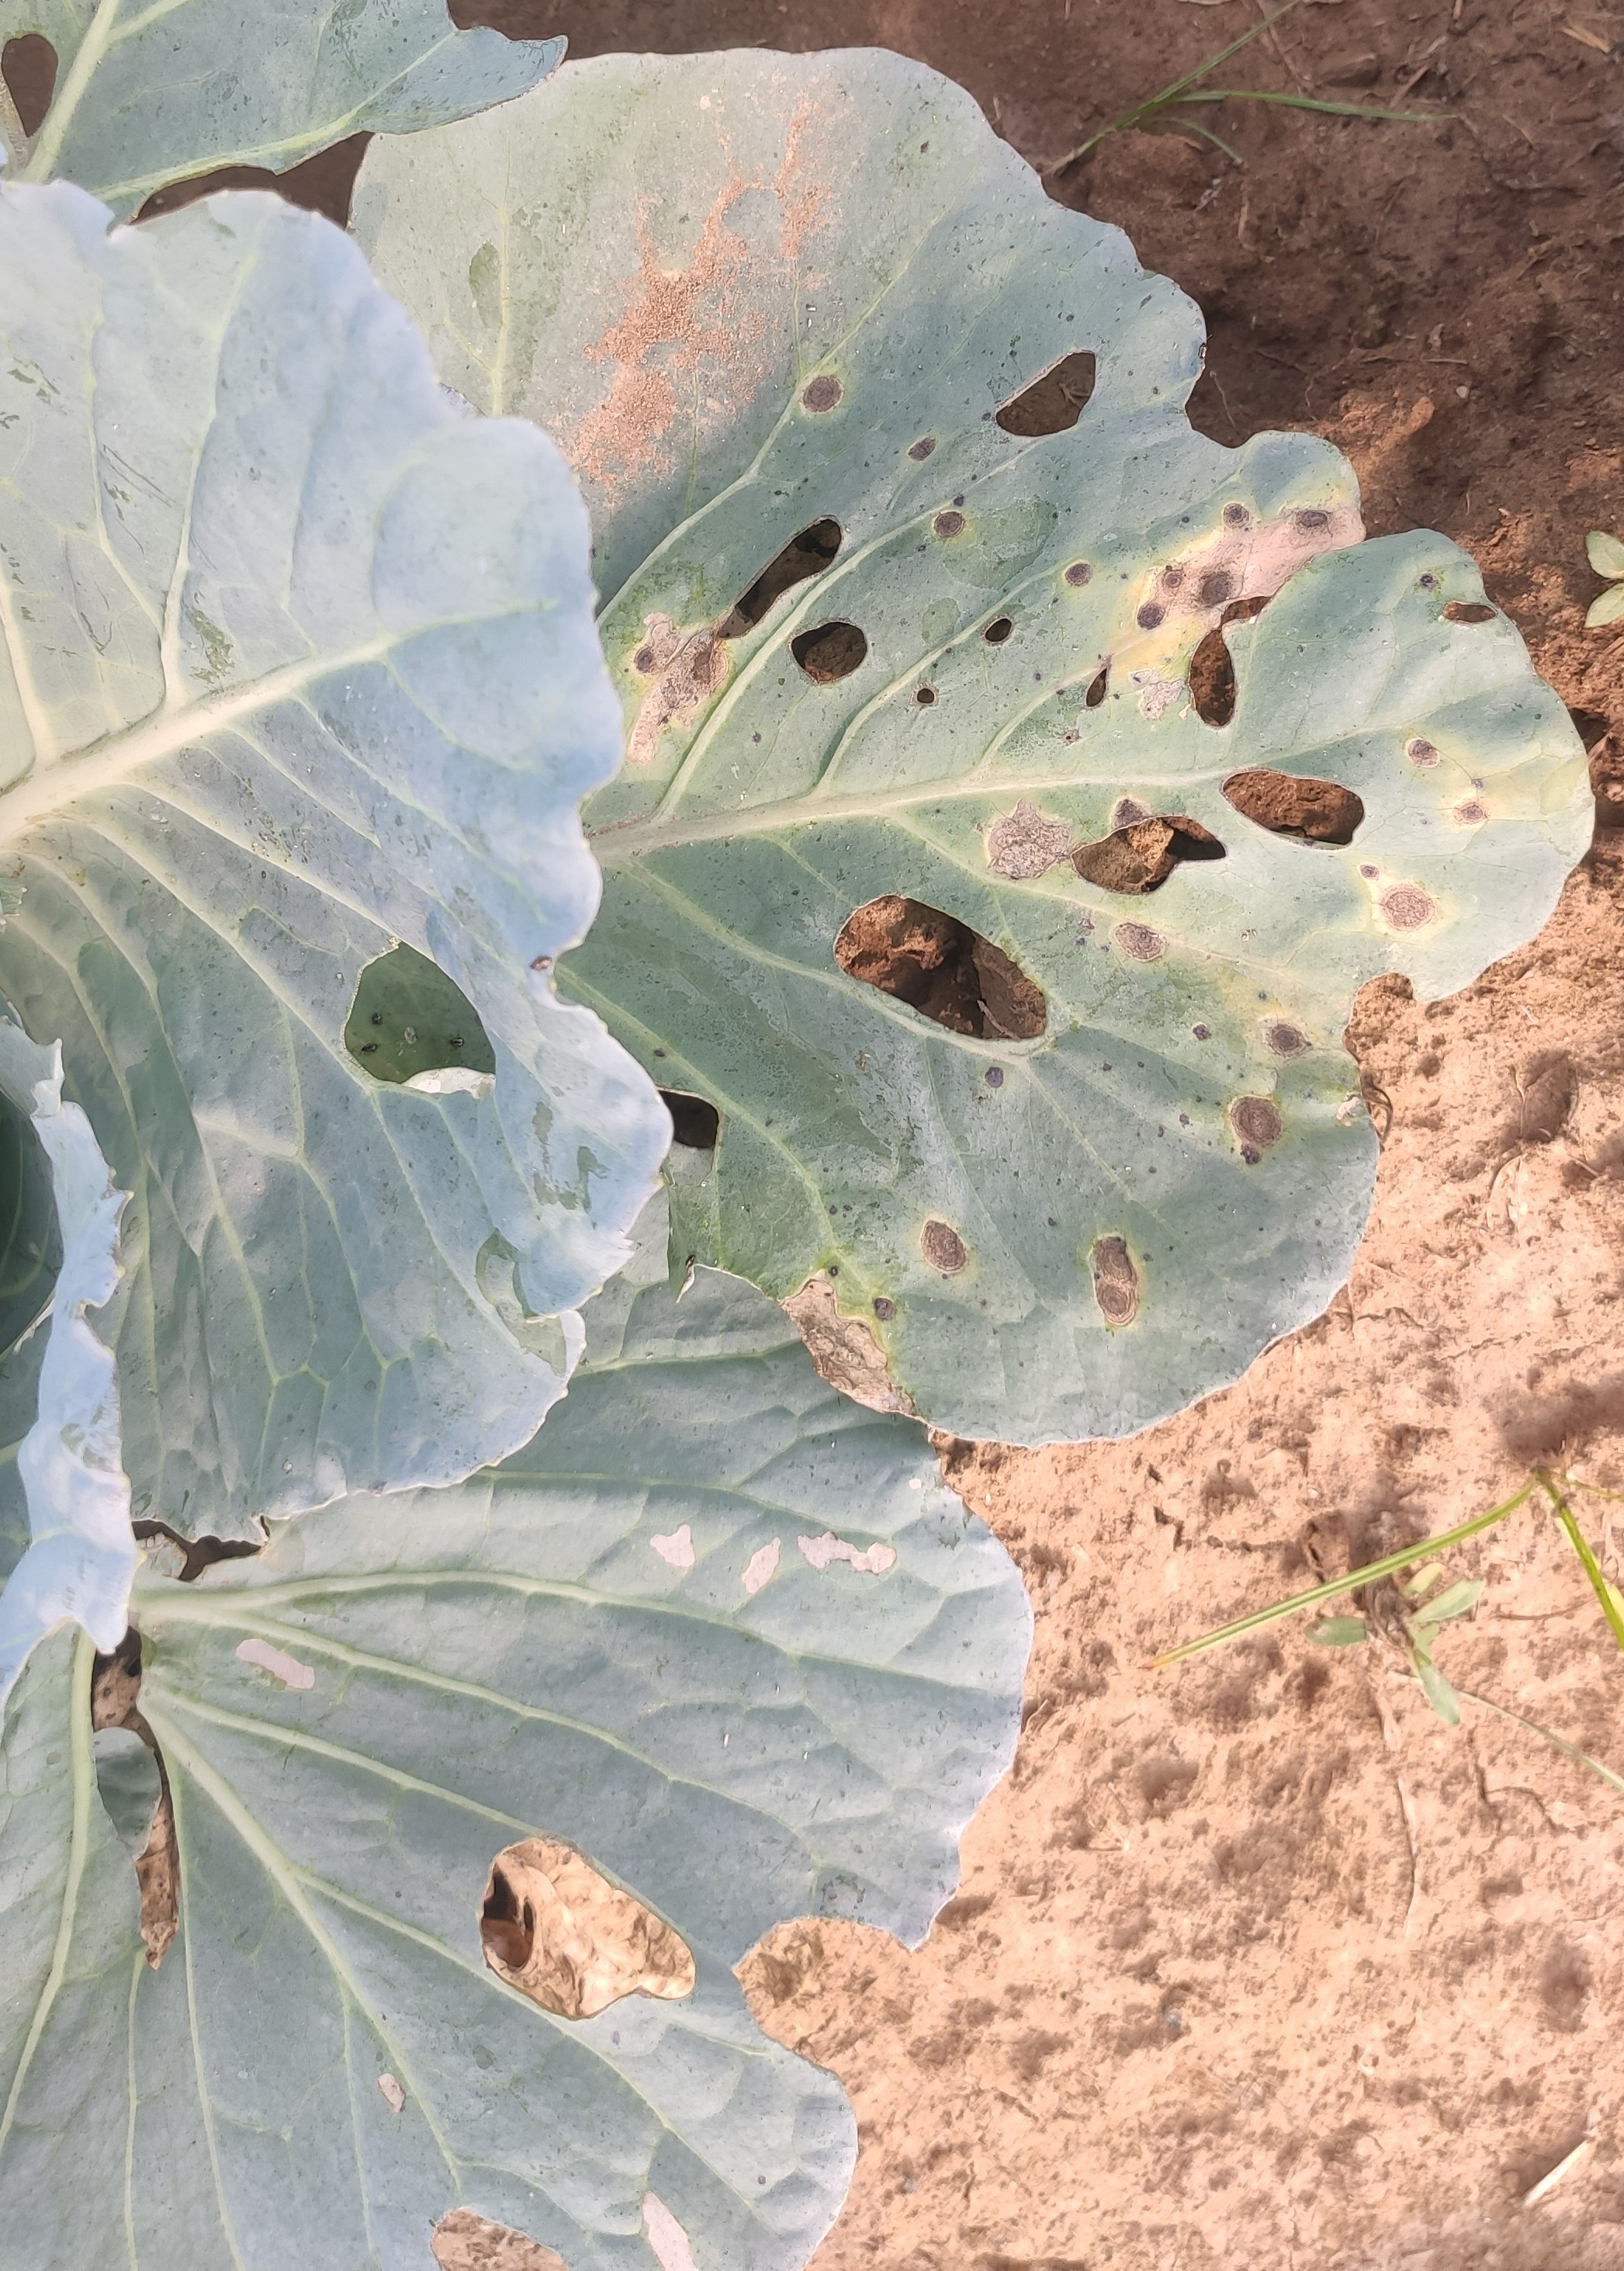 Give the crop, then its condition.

cabbage, alternaria
